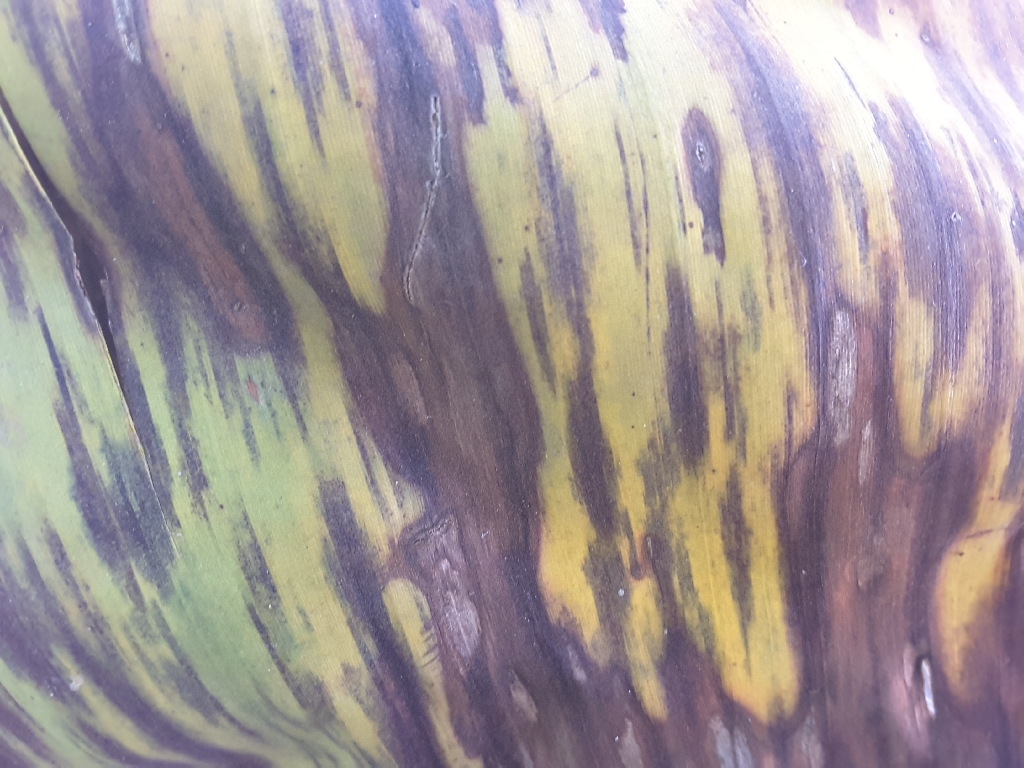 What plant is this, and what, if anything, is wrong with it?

banana, black sigatoka
